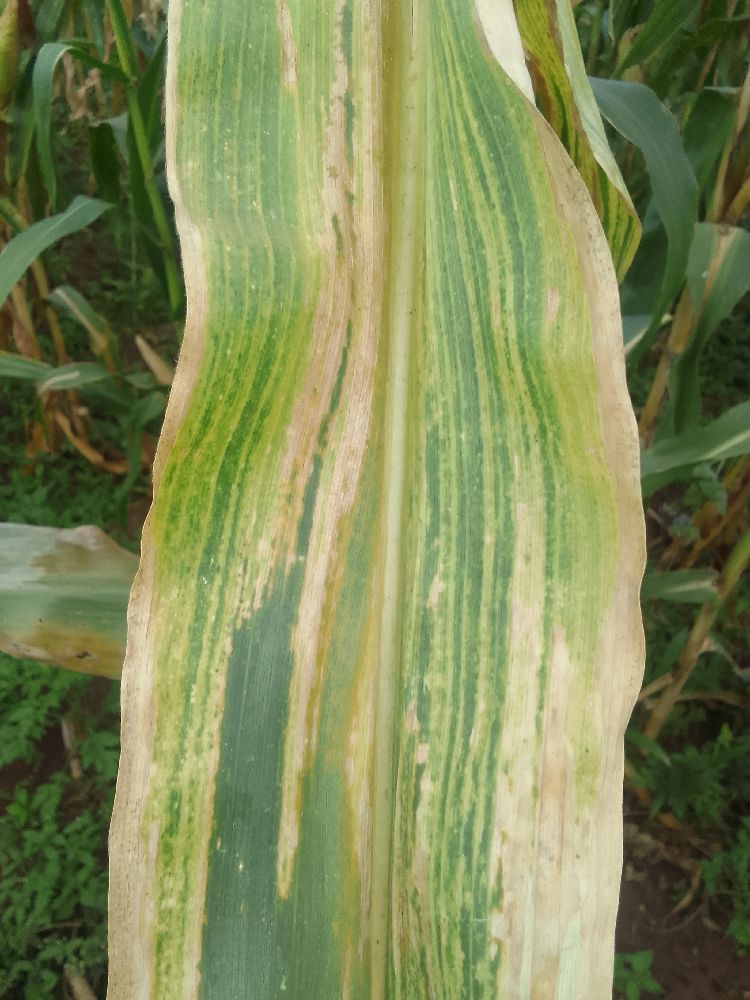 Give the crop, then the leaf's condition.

maize, maize lethal necrosis
